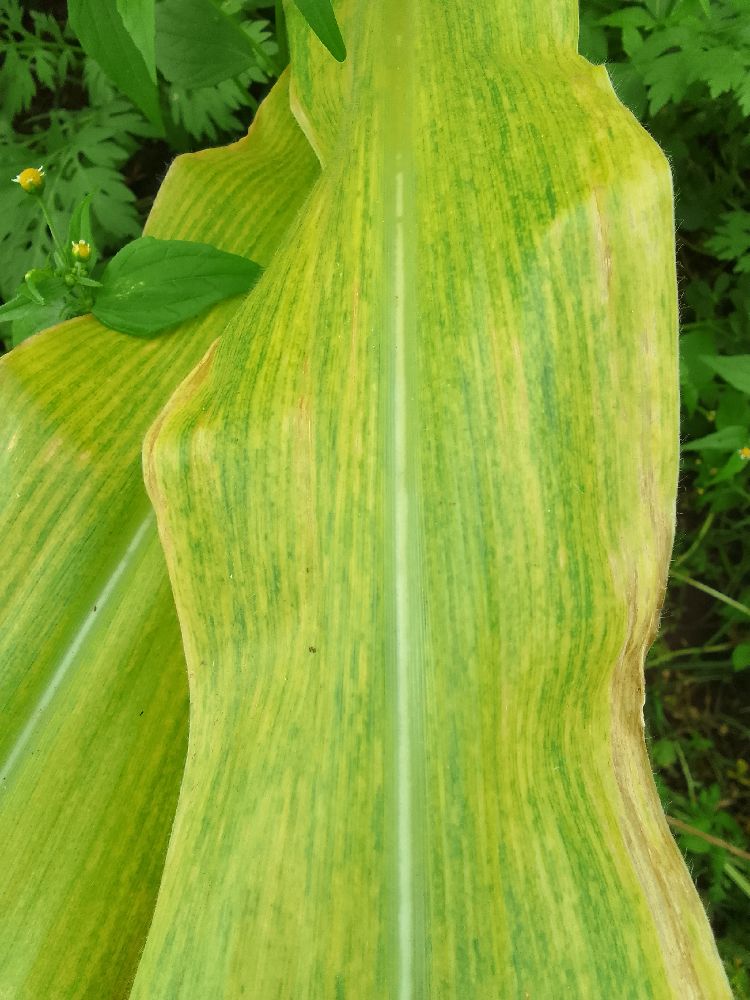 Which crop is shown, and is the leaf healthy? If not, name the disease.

maize, maize lethal necrosis
